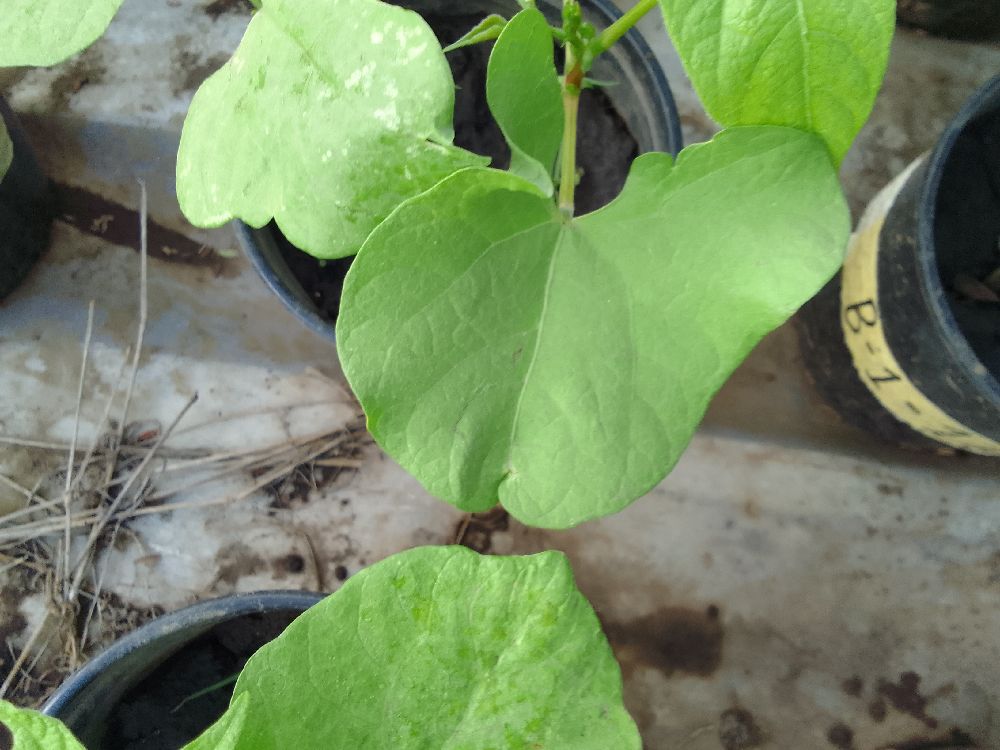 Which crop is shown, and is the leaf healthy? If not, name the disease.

common bean, healthy
